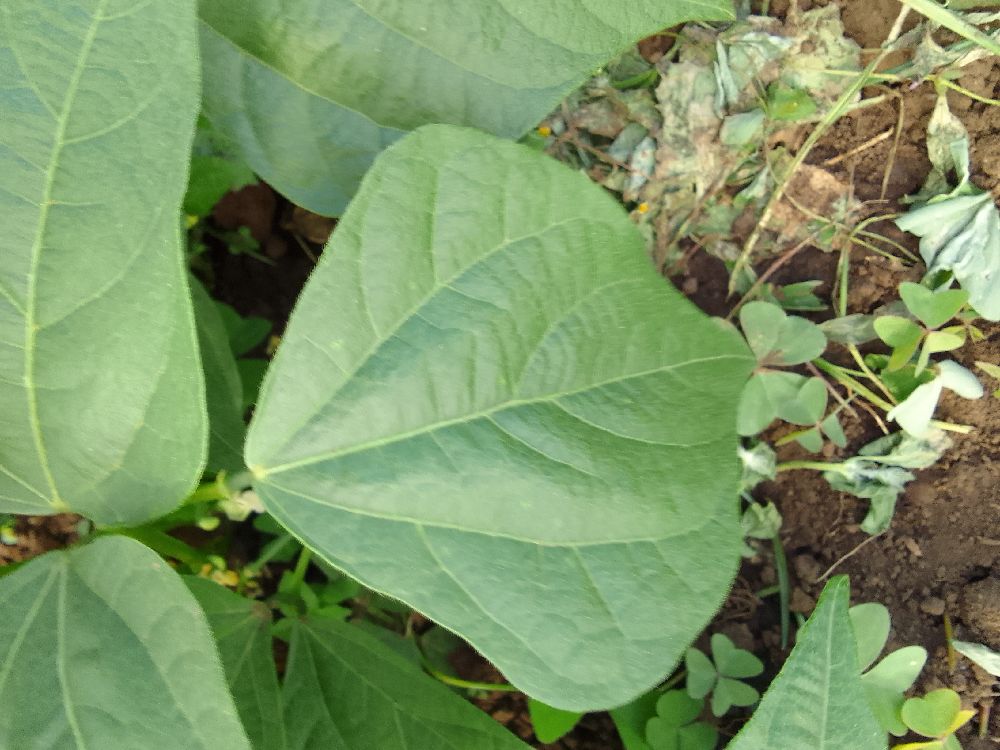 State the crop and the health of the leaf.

common bean, healthy
